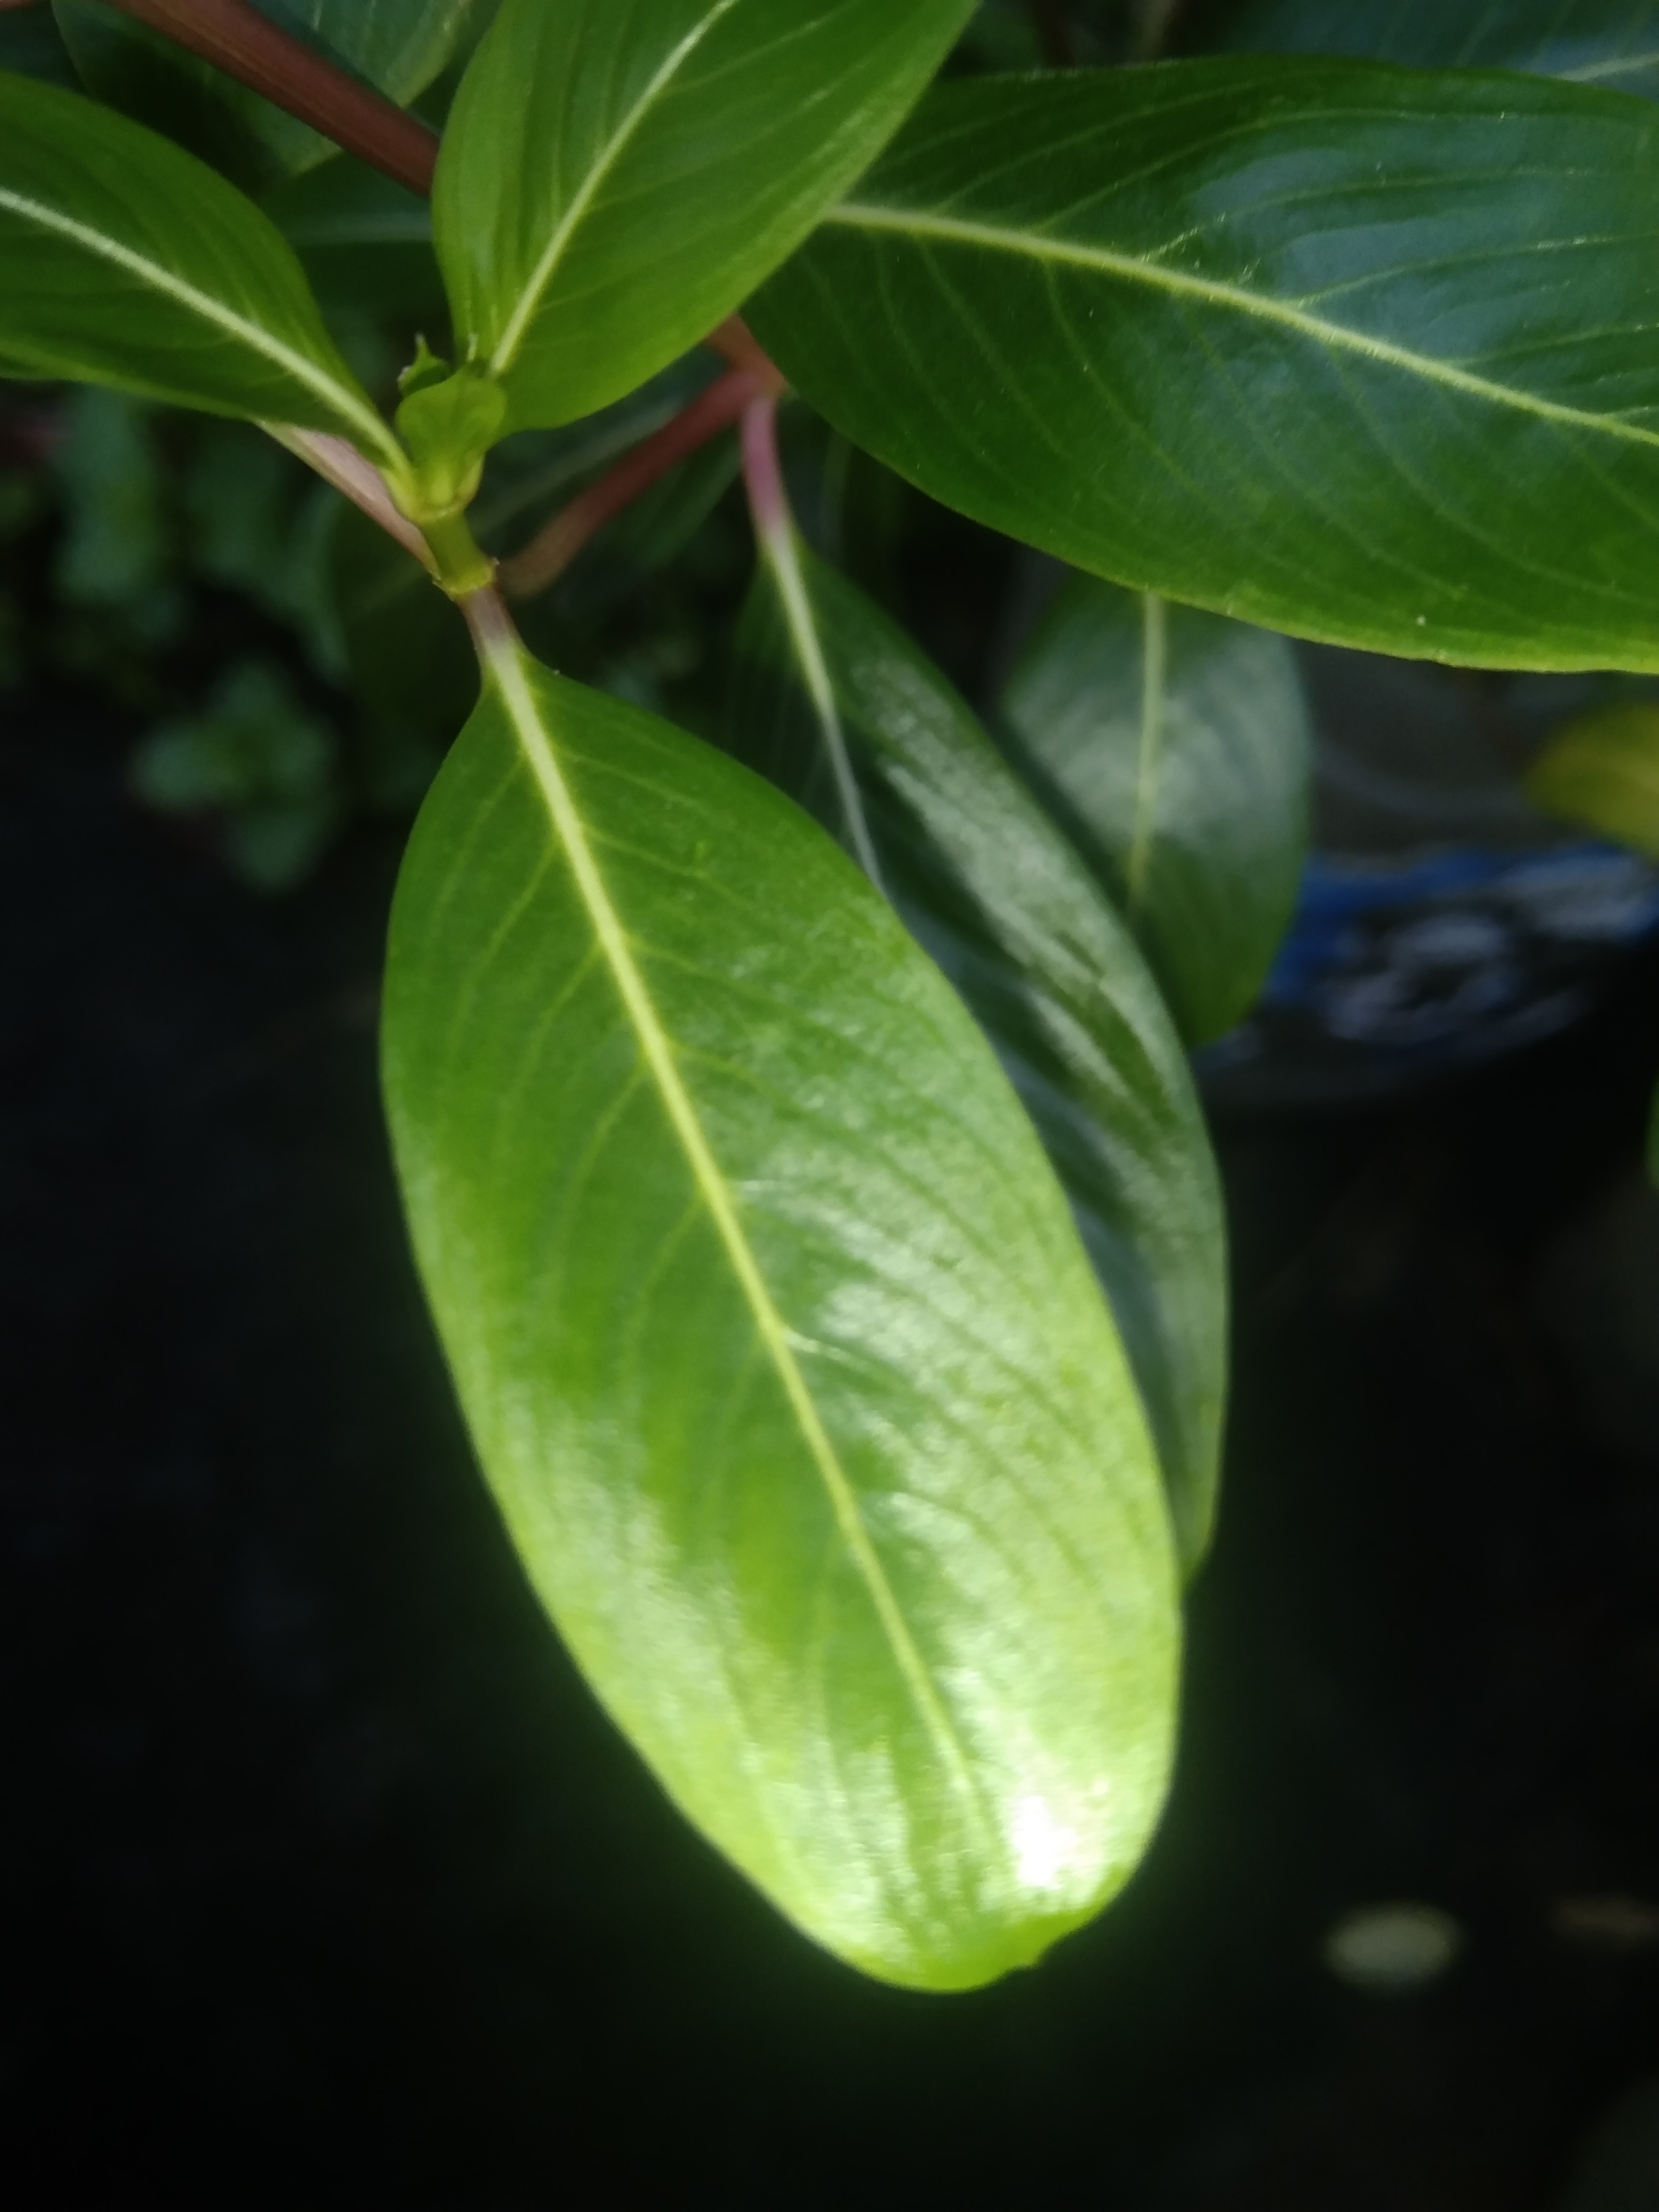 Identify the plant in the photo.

rose periwinkle
